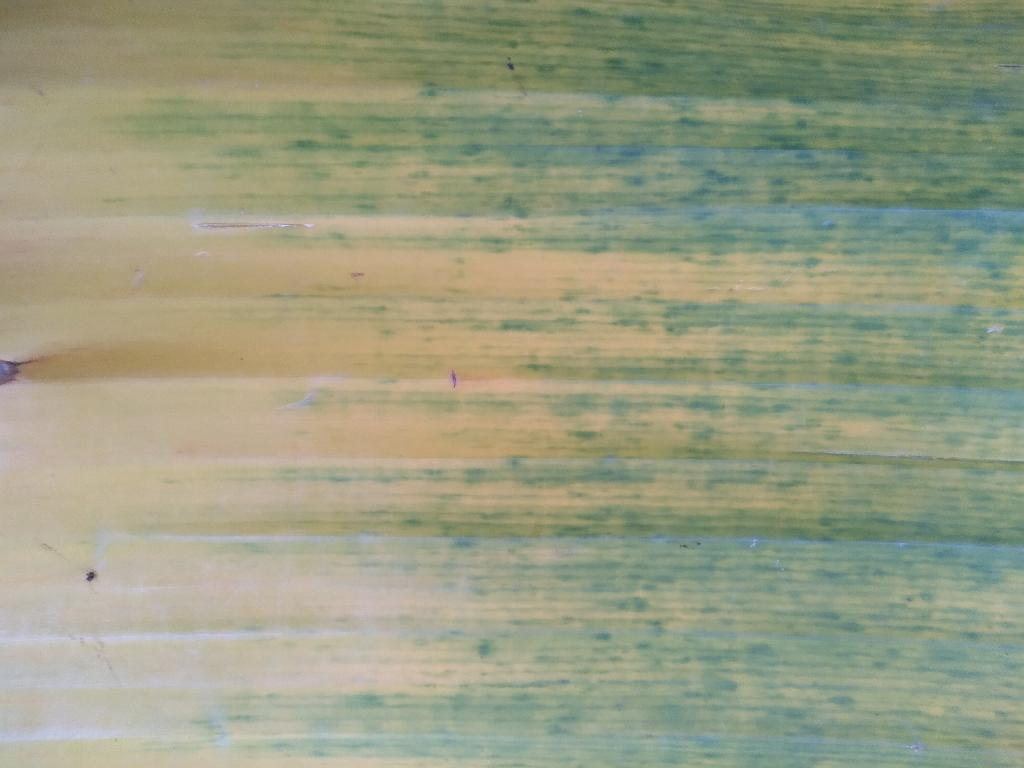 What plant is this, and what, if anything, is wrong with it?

banana, fusarium wilt race 1
